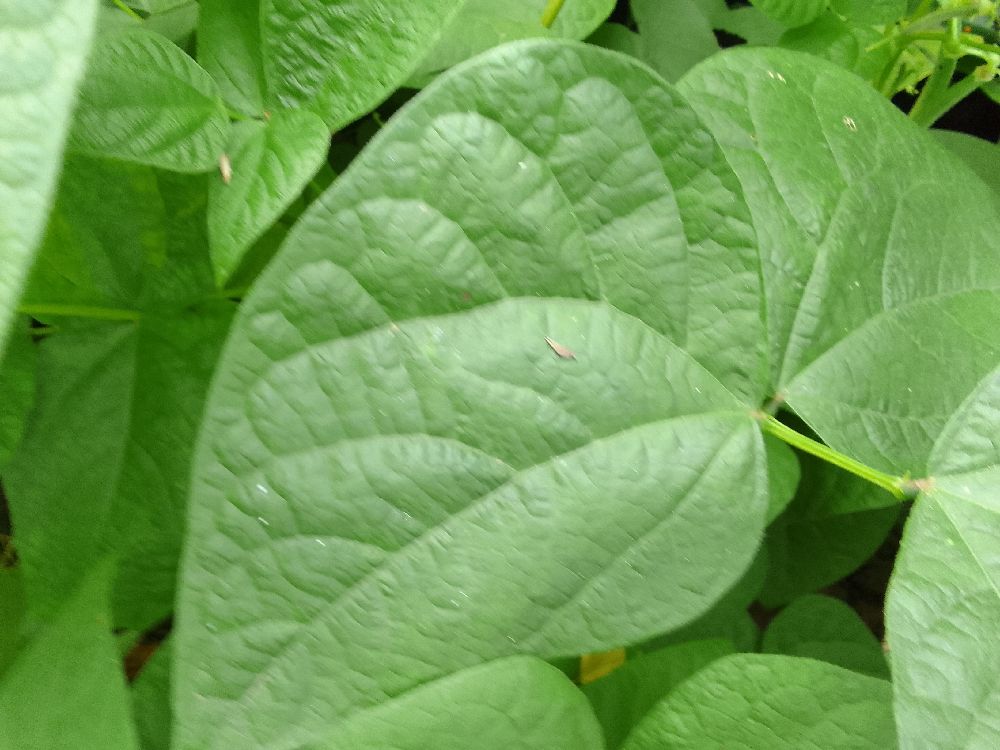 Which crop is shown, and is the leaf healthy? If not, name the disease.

common bean, healthy
